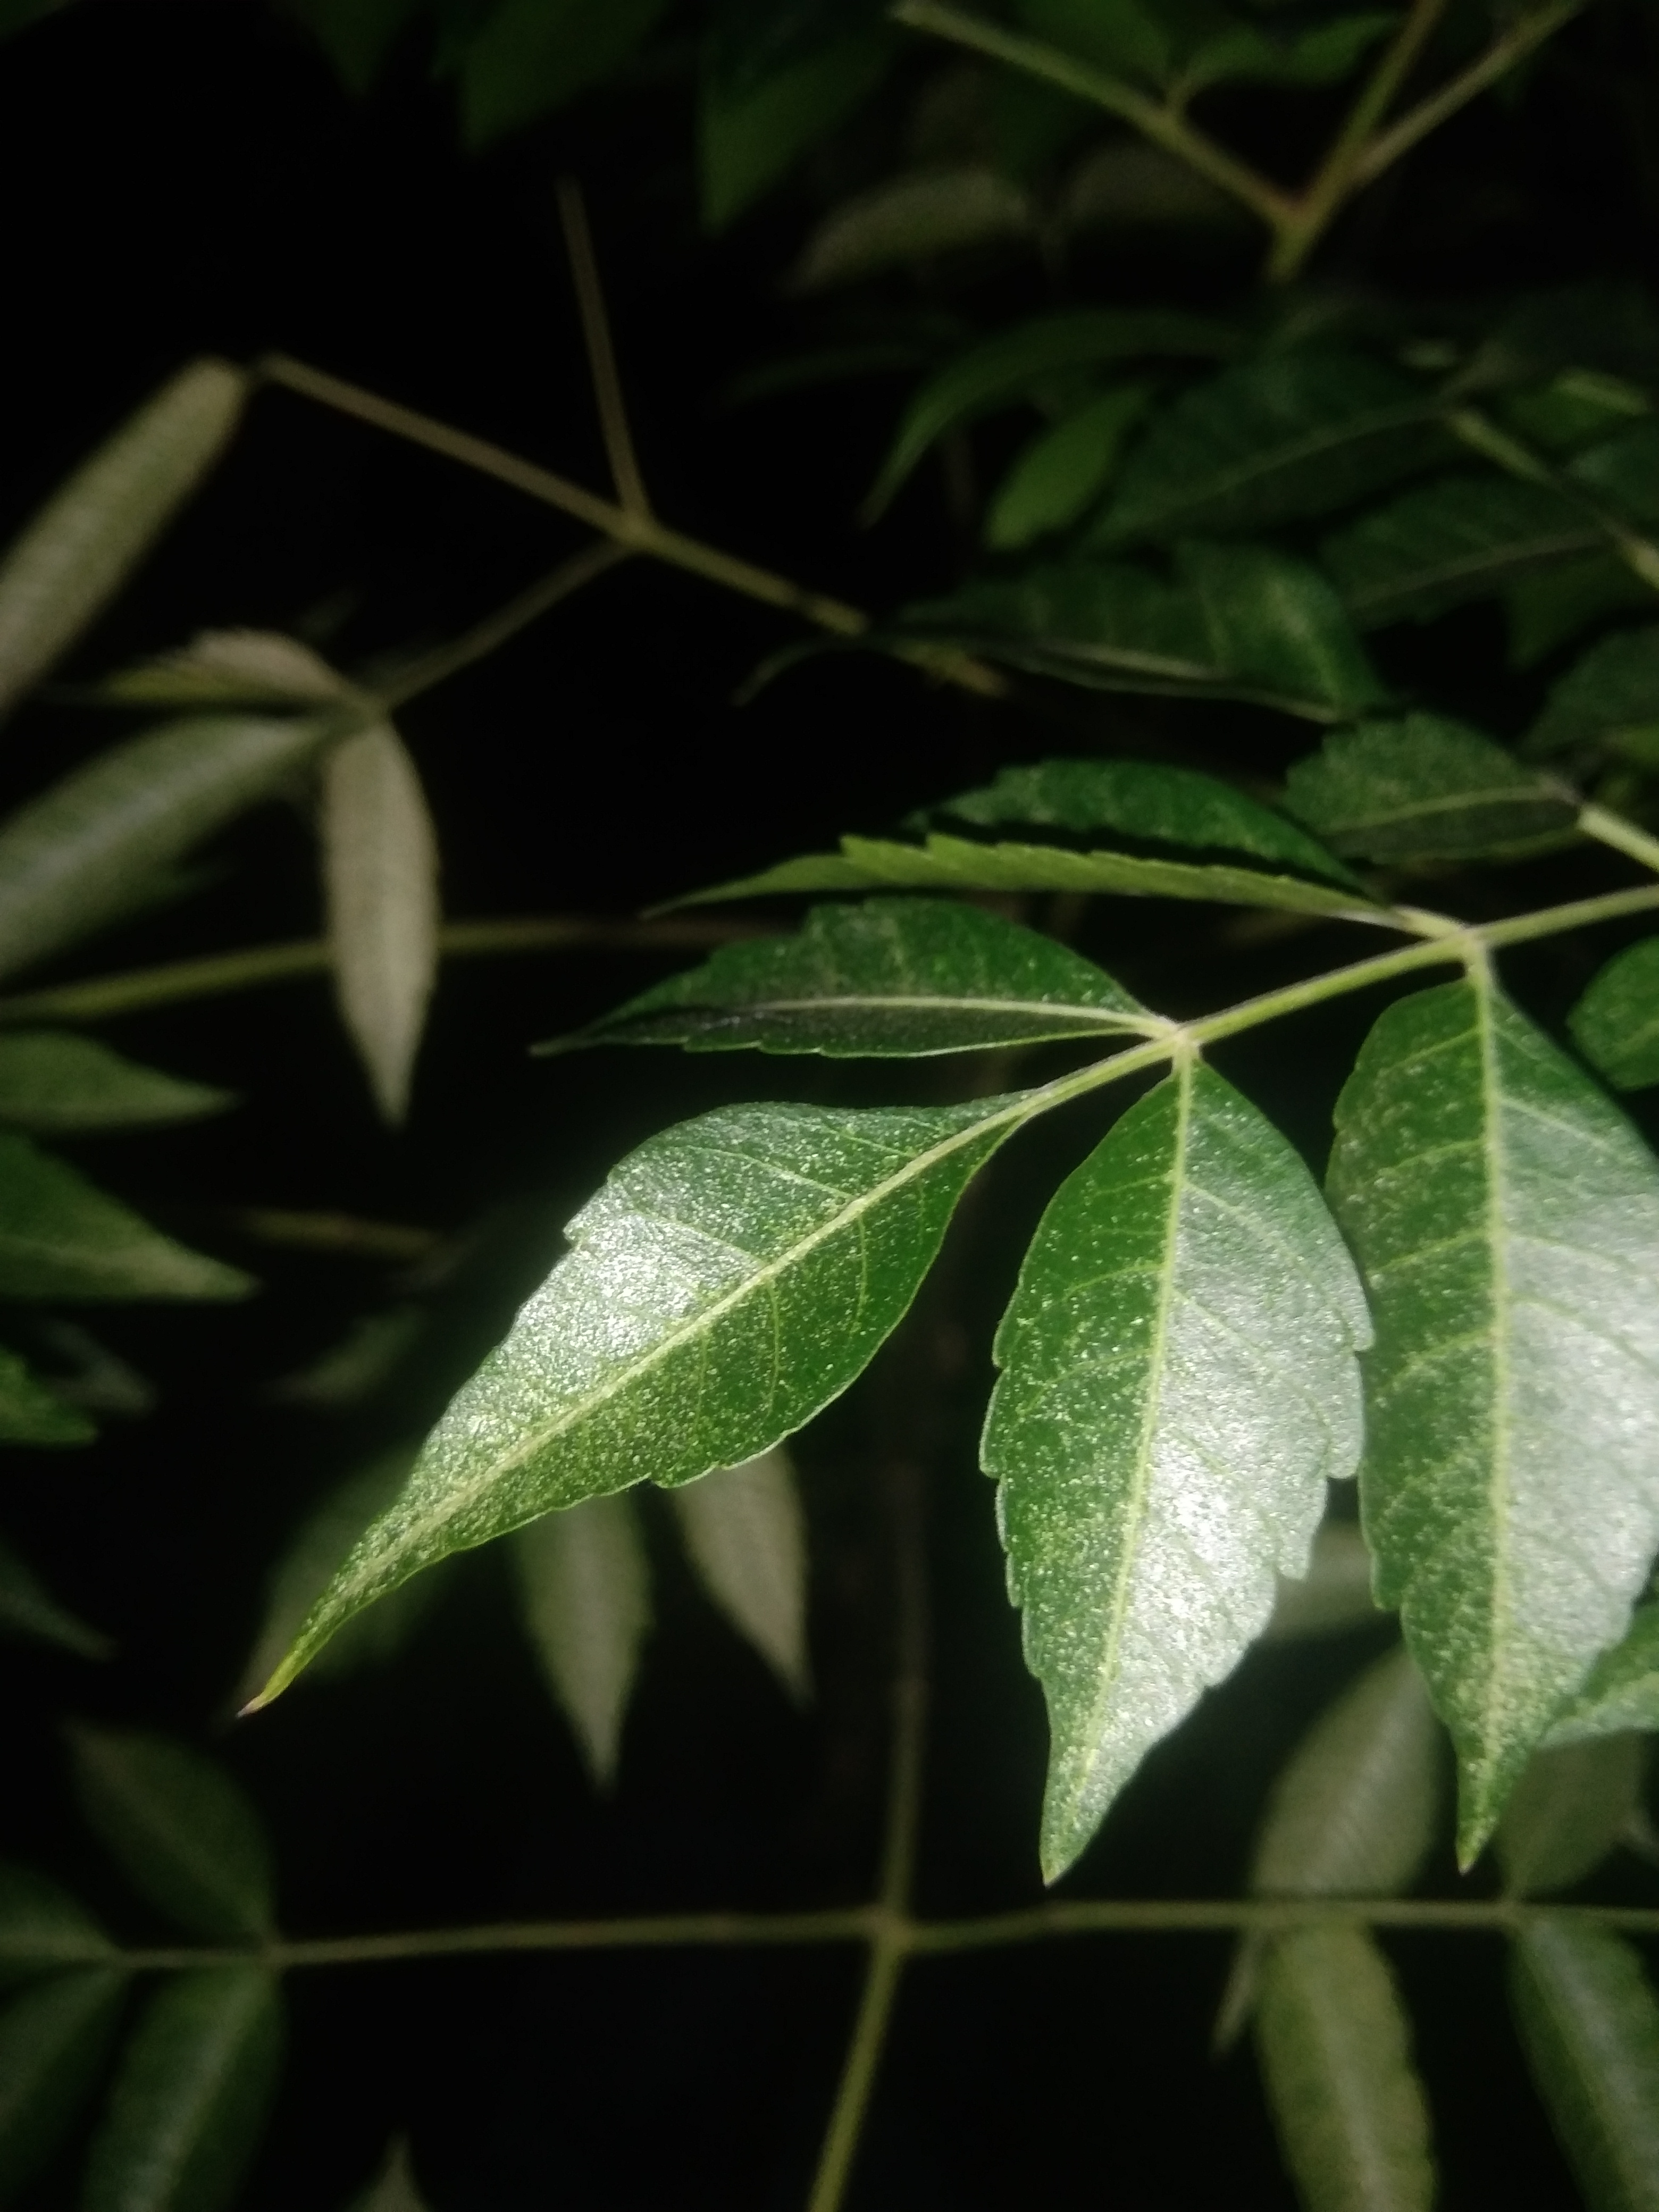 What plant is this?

neem
